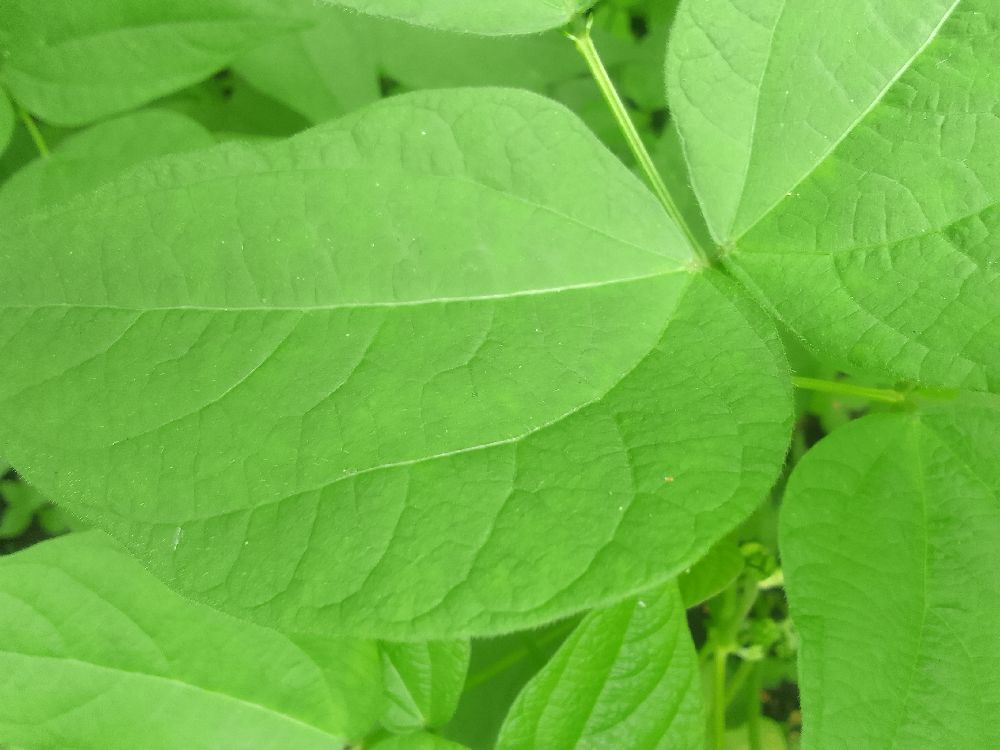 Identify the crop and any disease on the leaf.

common bean, healthy
